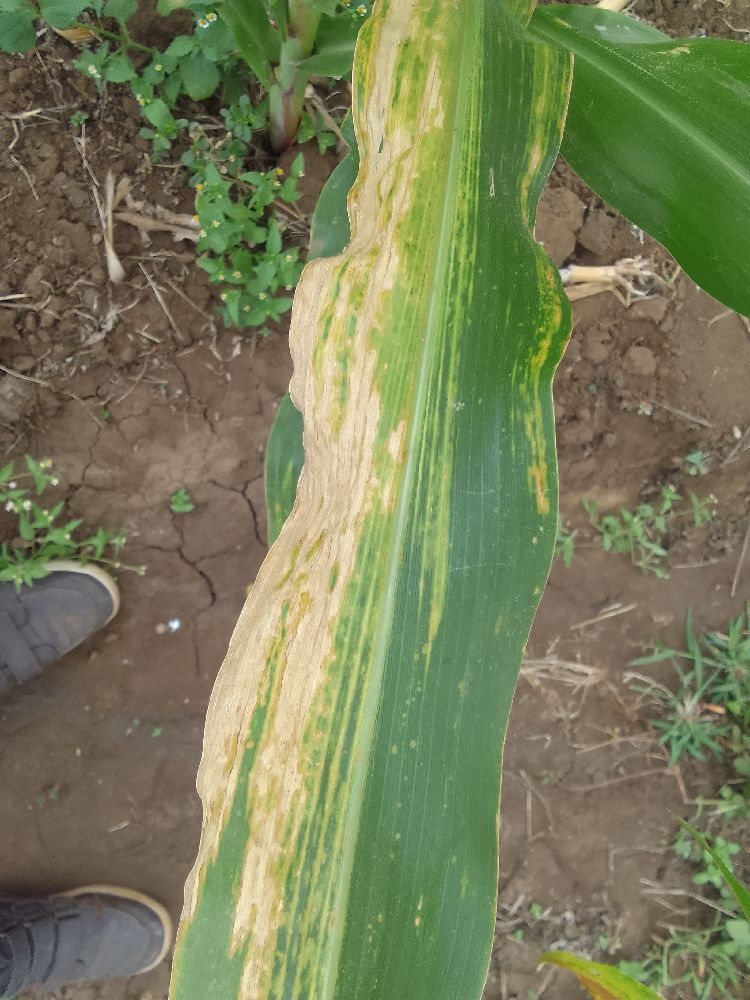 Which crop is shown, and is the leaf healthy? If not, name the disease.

maize, maize lethal necrosis
